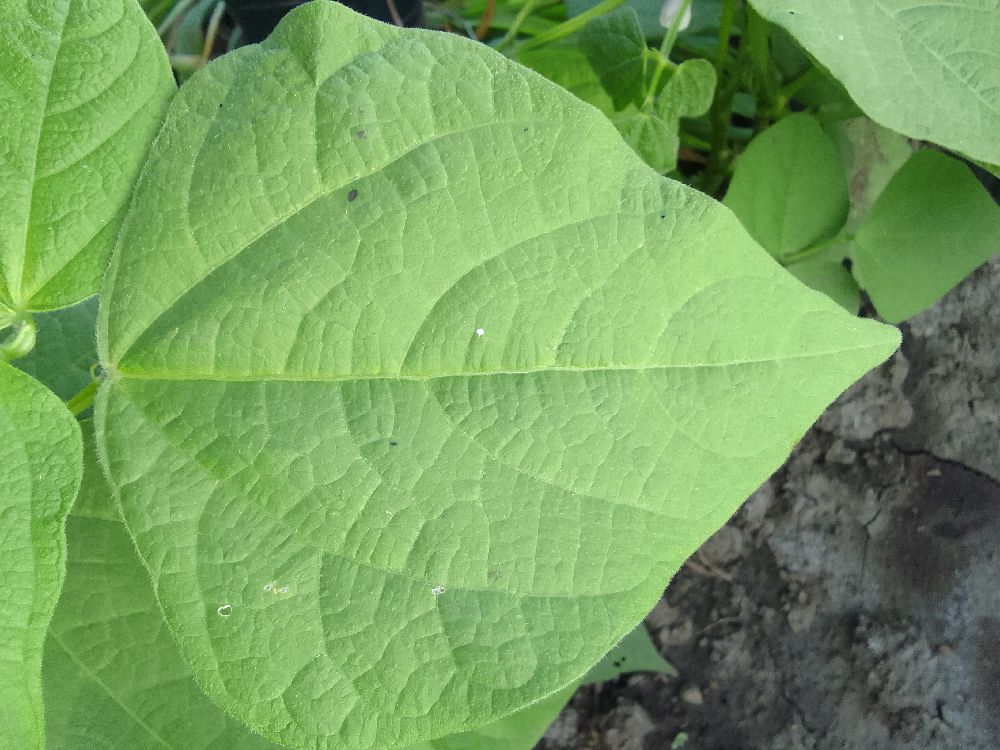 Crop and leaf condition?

common bean, healthy
